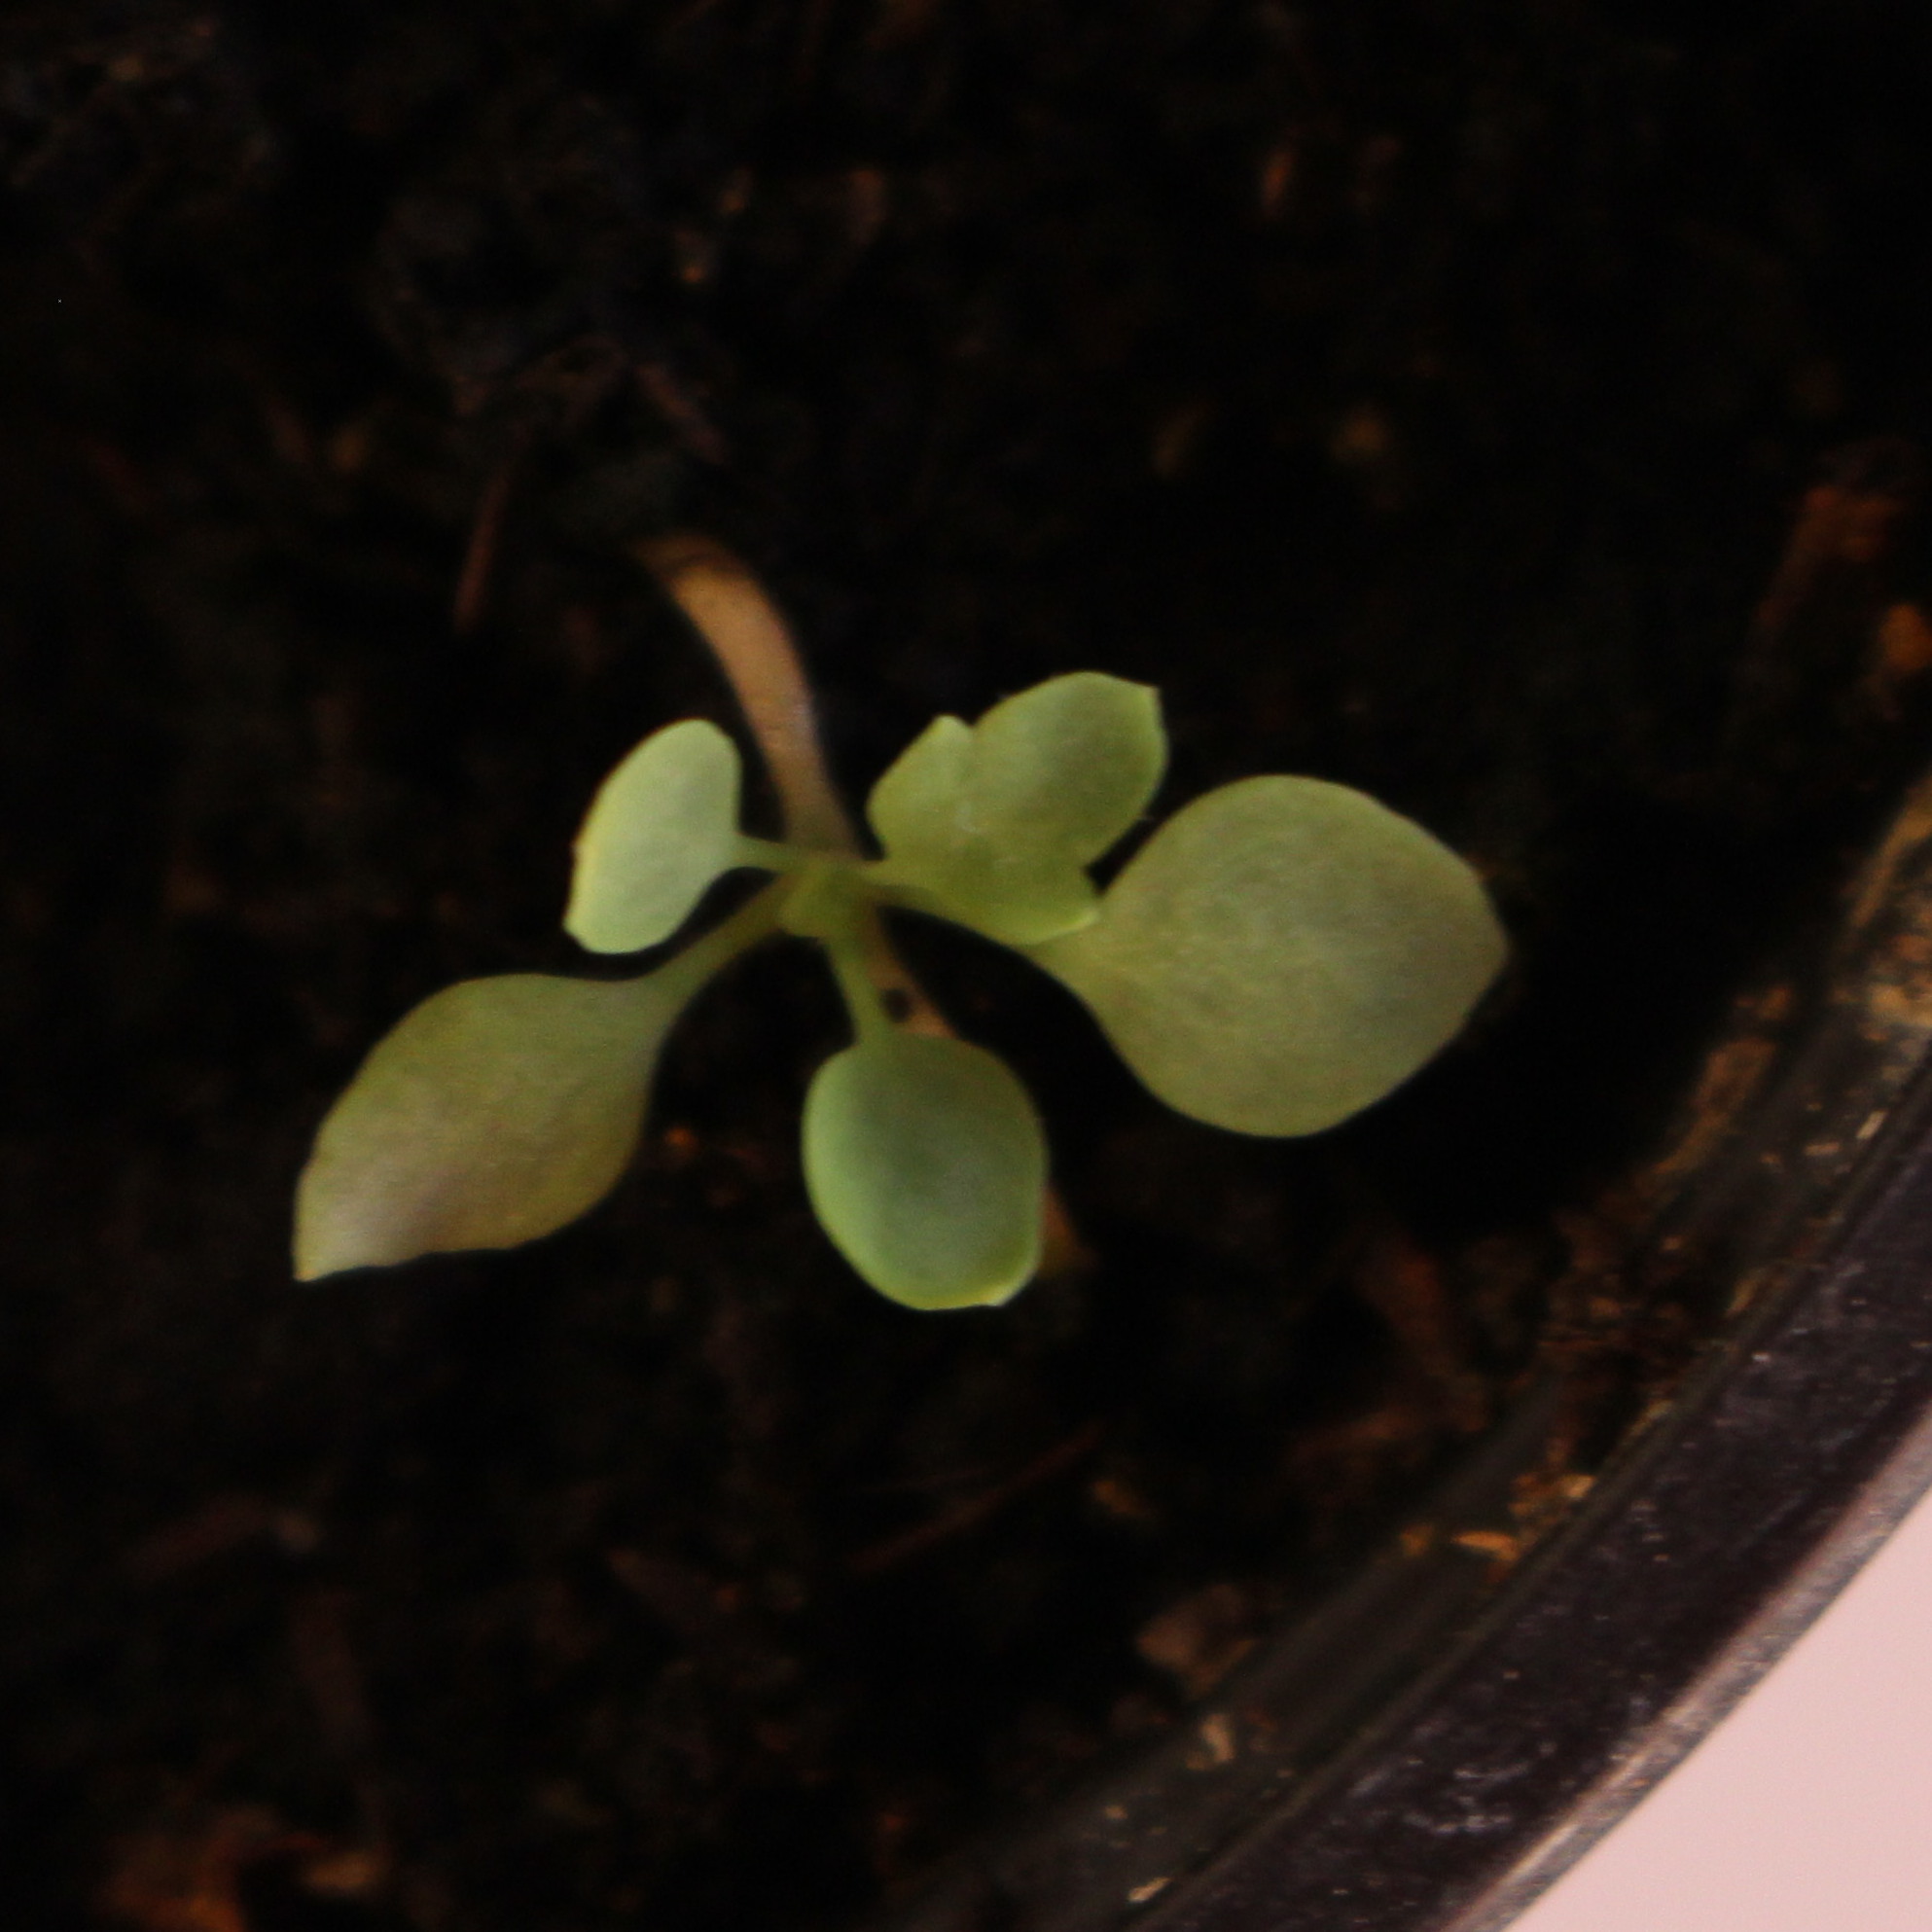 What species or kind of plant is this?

Papaver rhoeas
